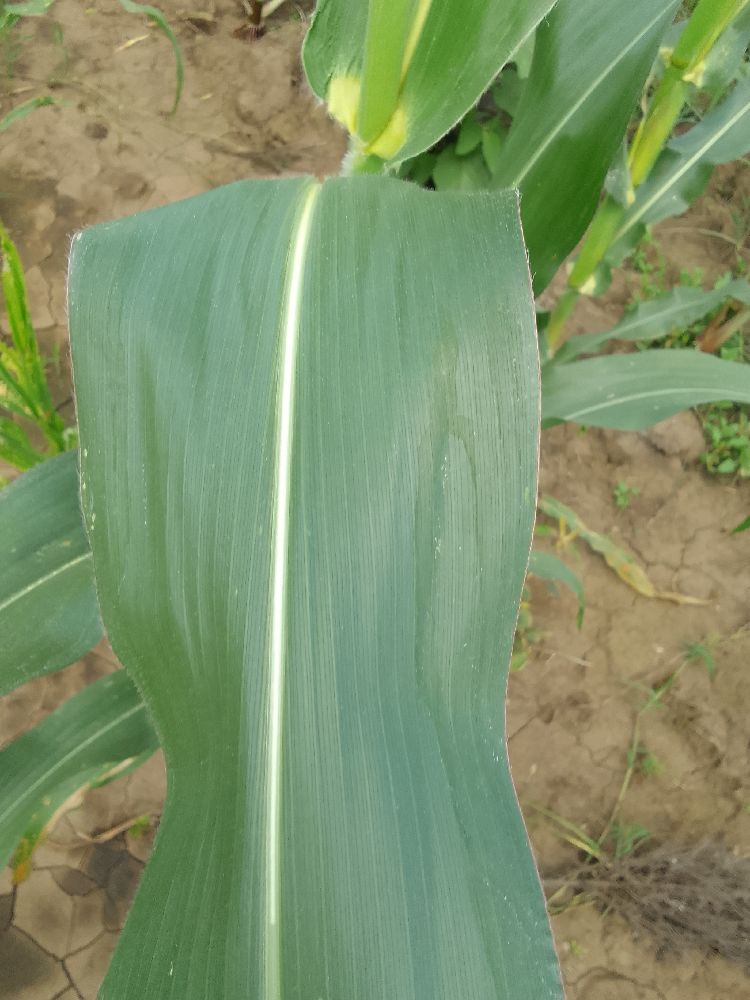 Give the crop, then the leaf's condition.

maize, healthy
